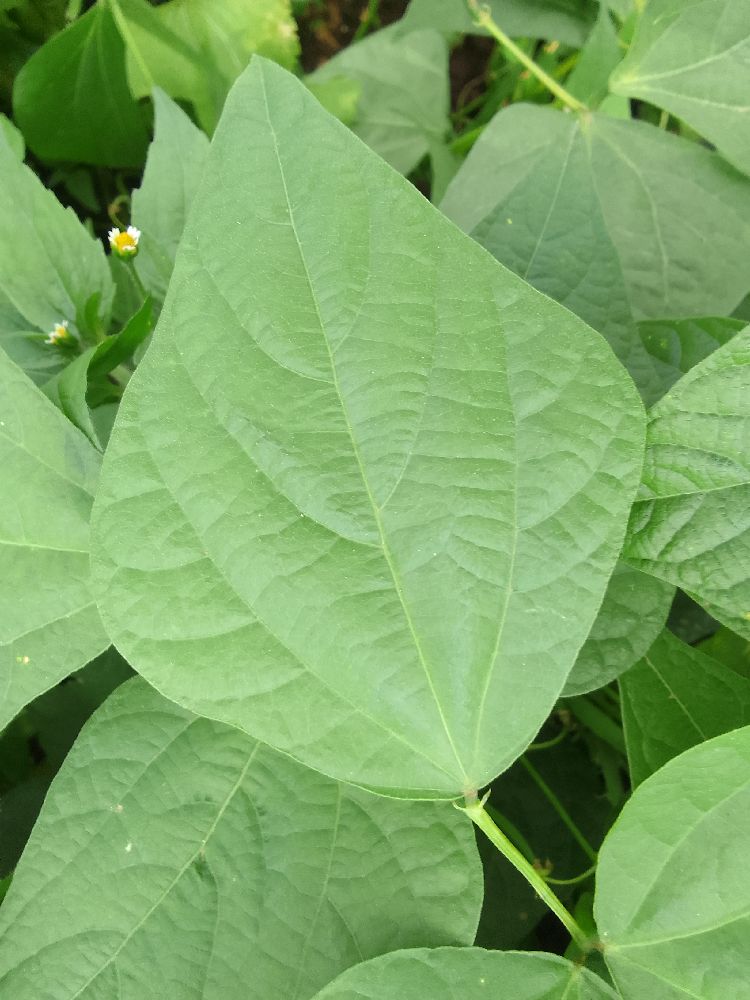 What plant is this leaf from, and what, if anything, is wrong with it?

common bean, healthy
